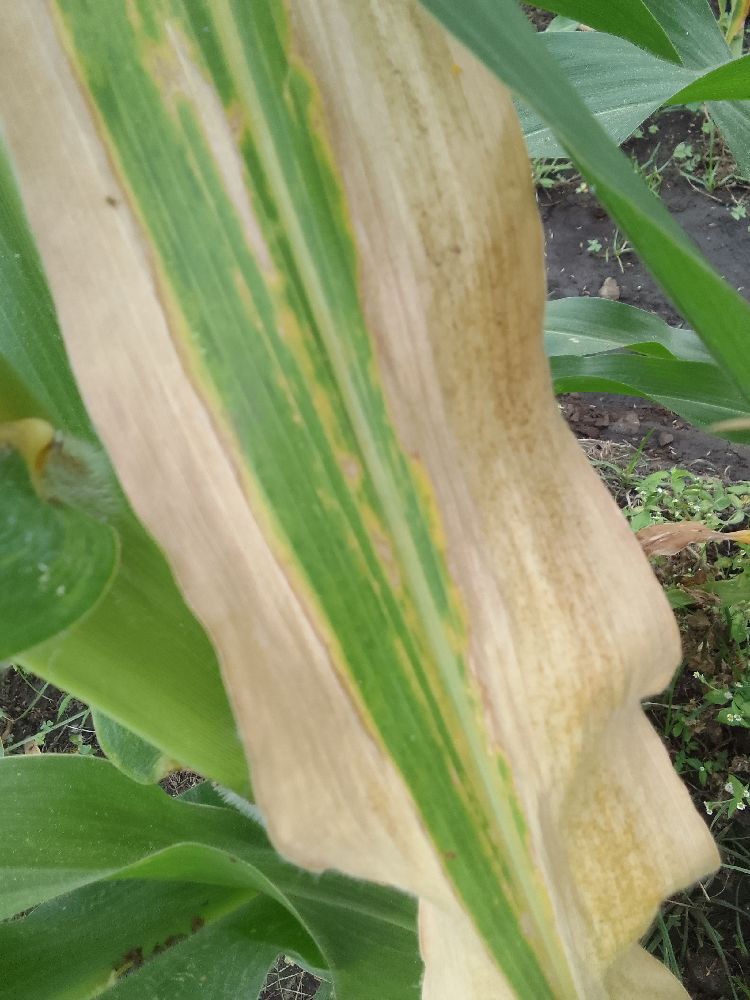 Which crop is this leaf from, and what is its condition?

maize, maize lethal necrosis
